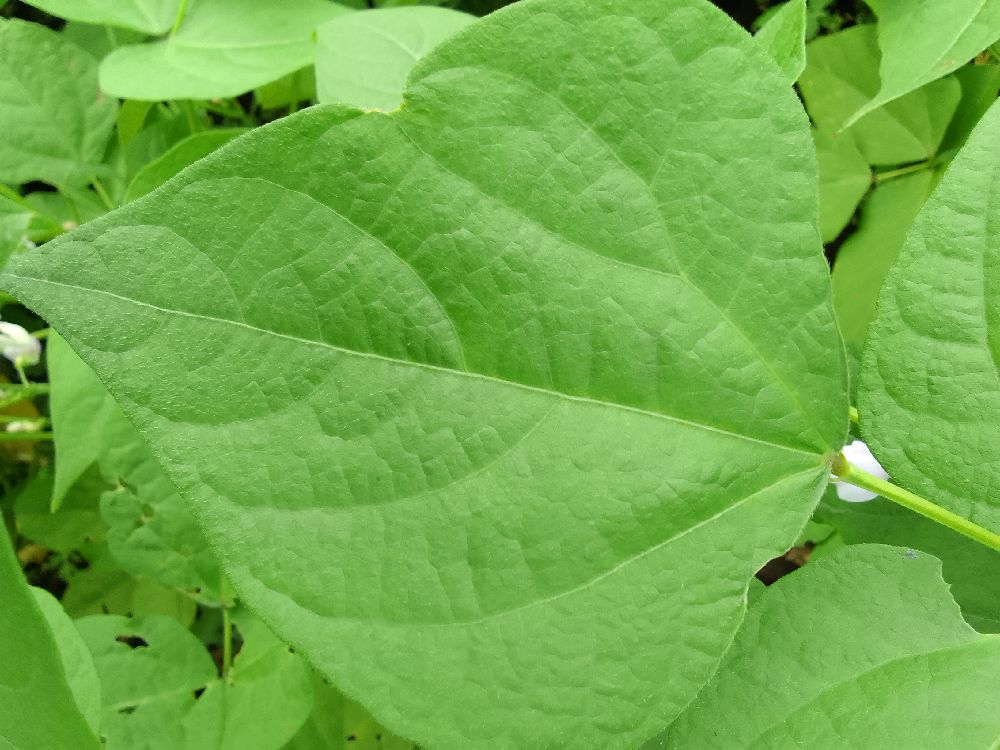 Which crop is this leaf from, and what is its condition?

common bean, healthy
